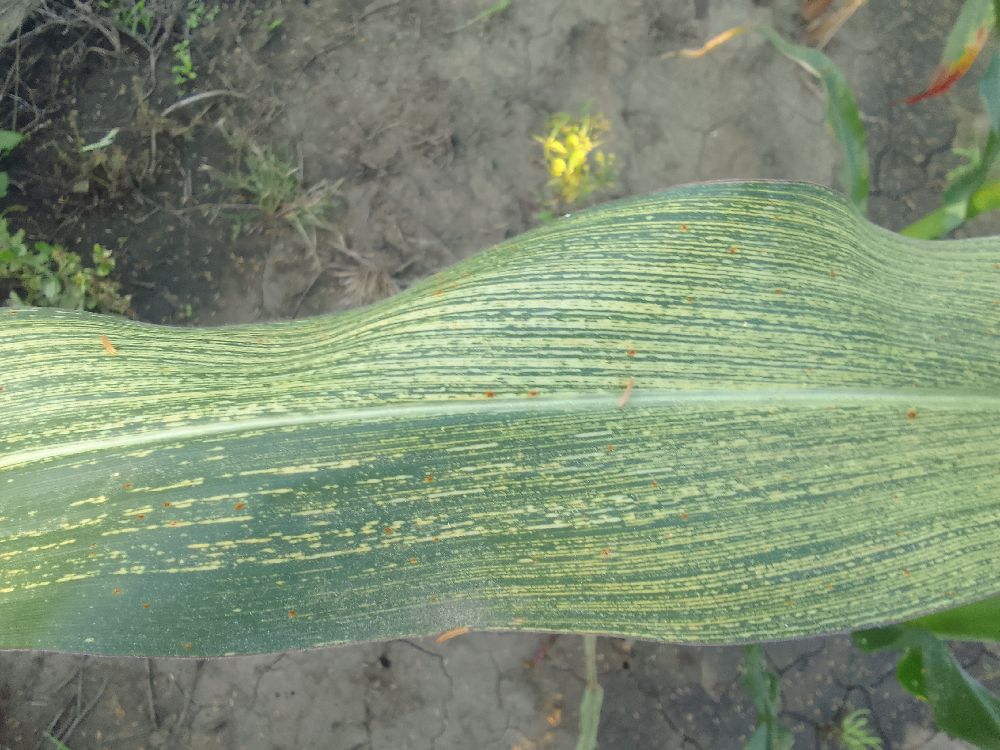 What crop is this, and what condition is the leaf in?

maize, maize streak virus
